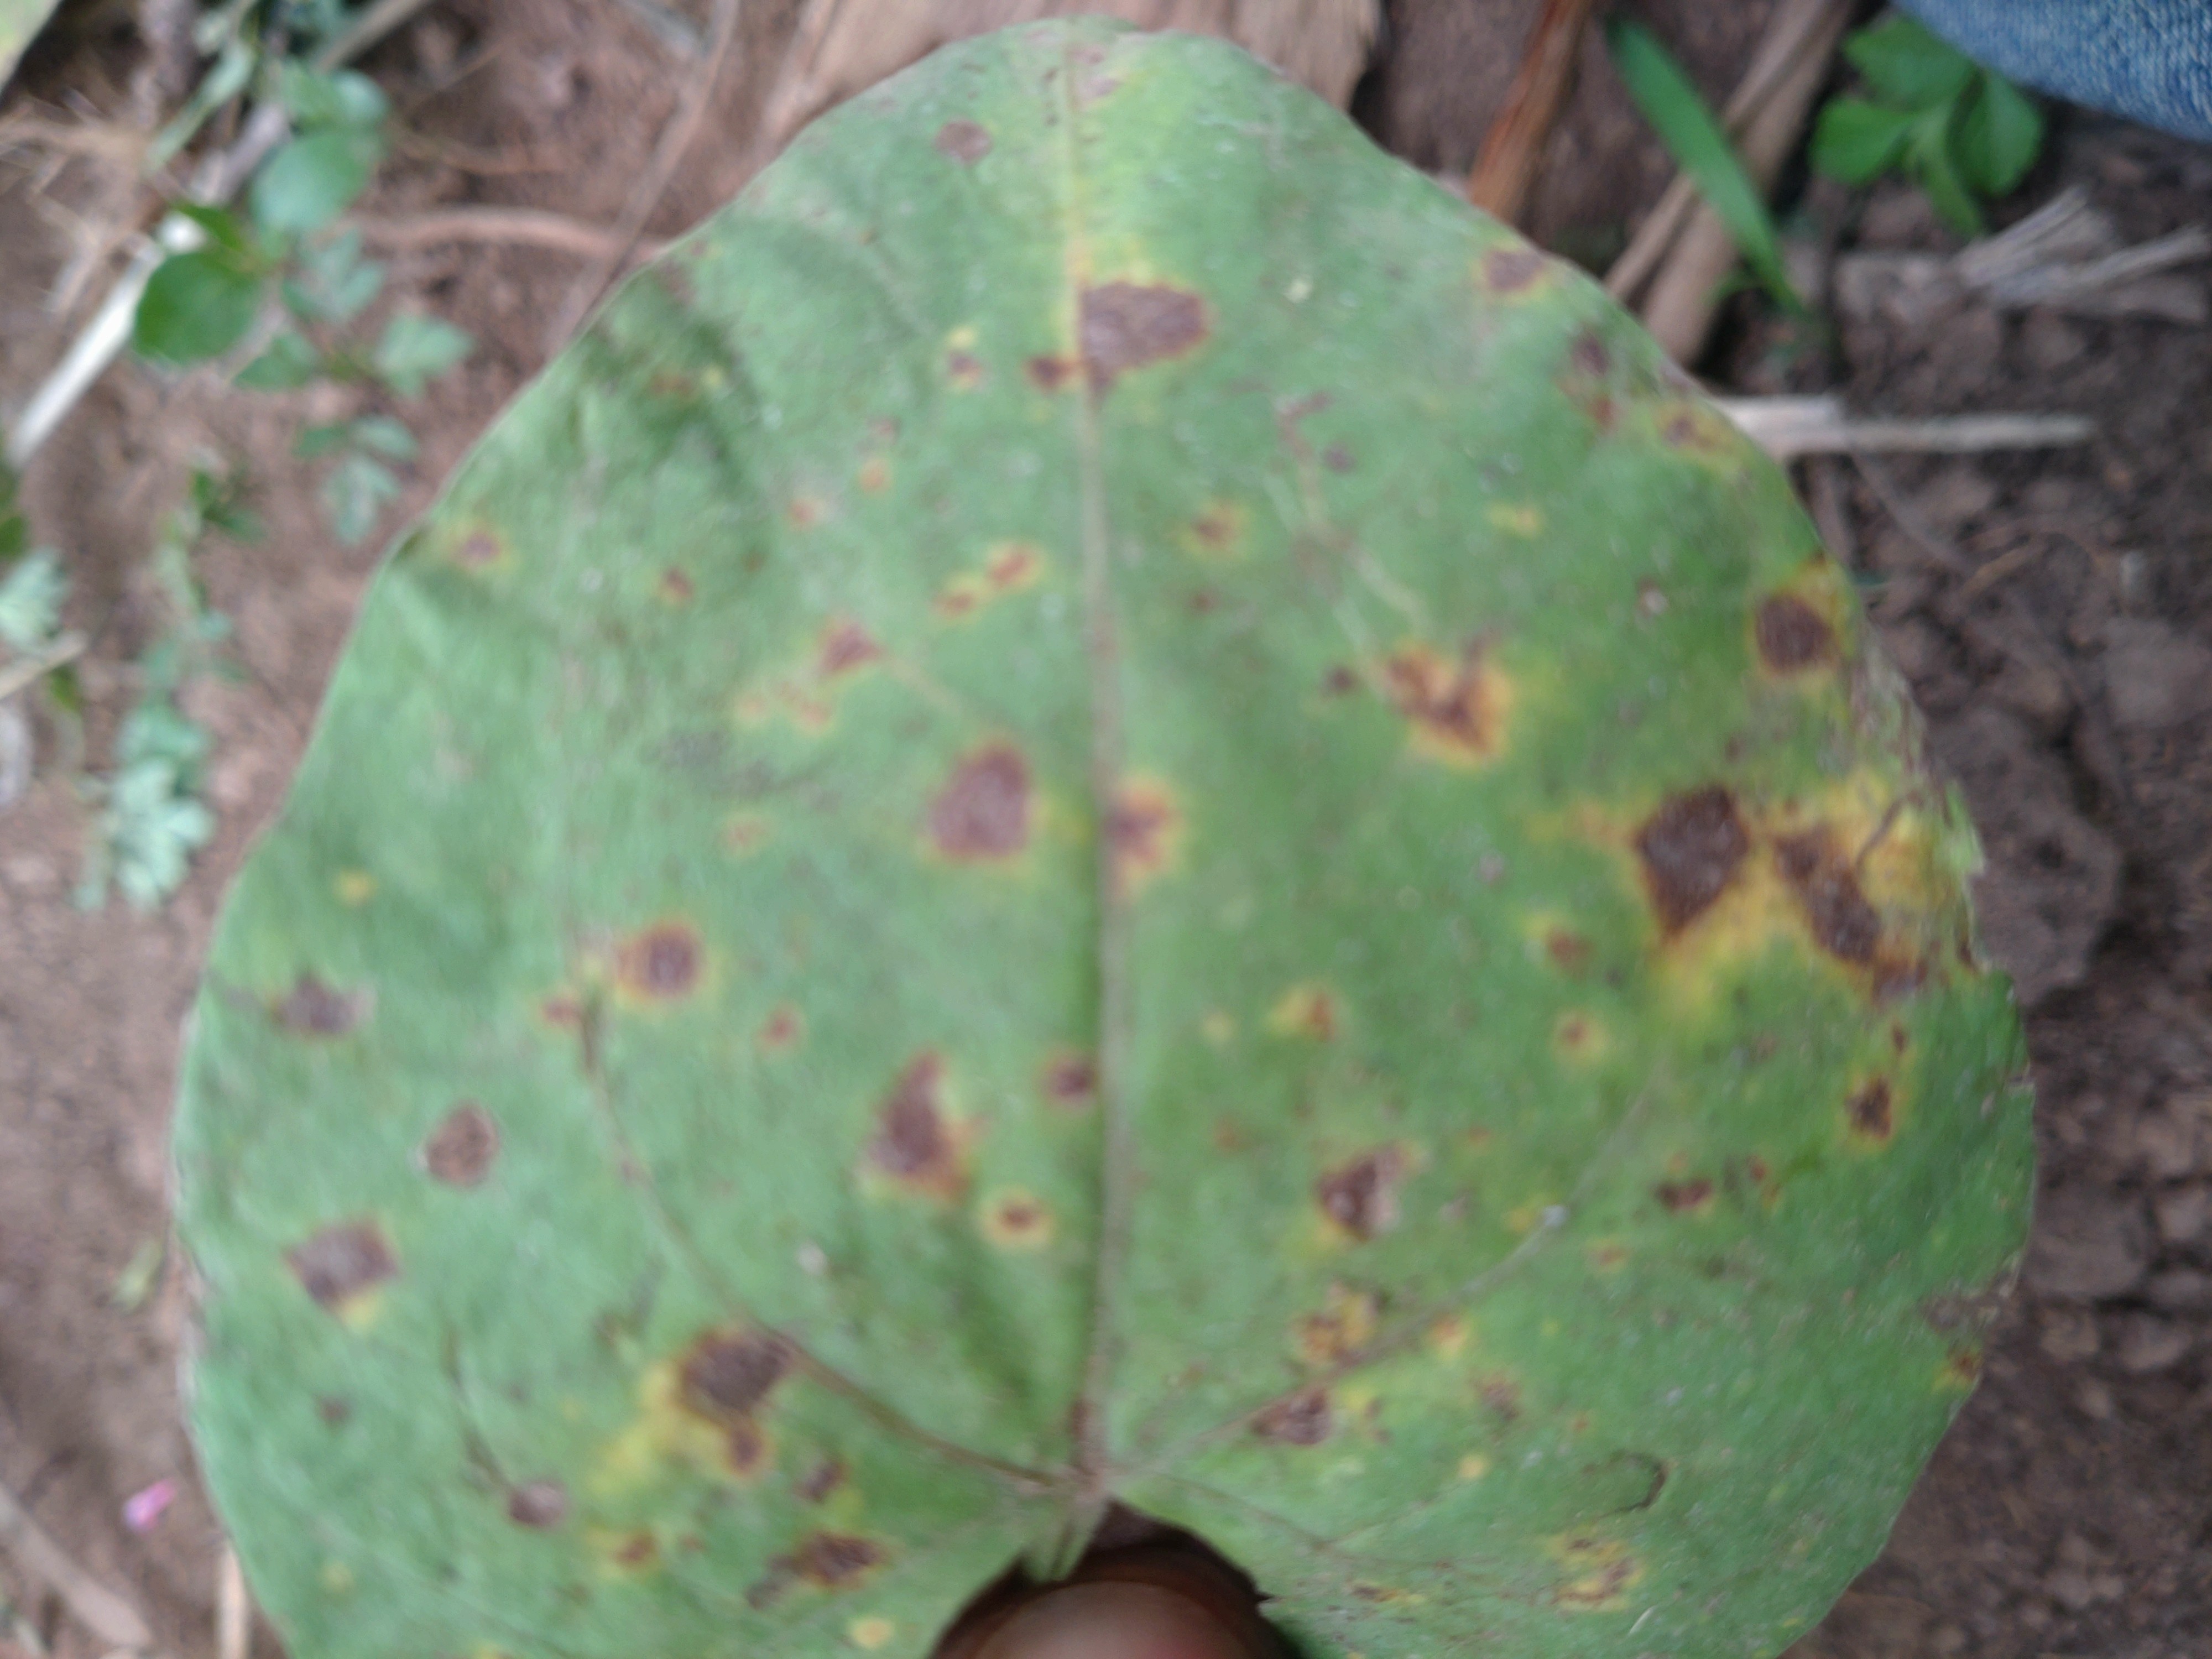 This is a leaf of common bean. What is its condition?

rust
